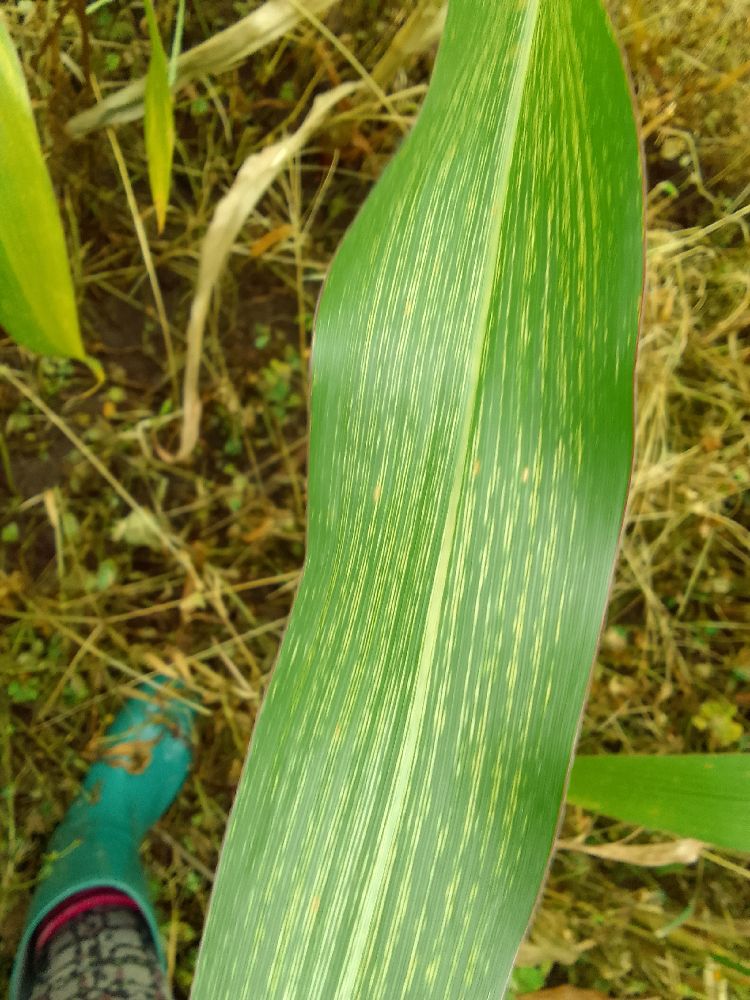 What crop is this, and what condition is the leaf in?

maize, maize streak virus
